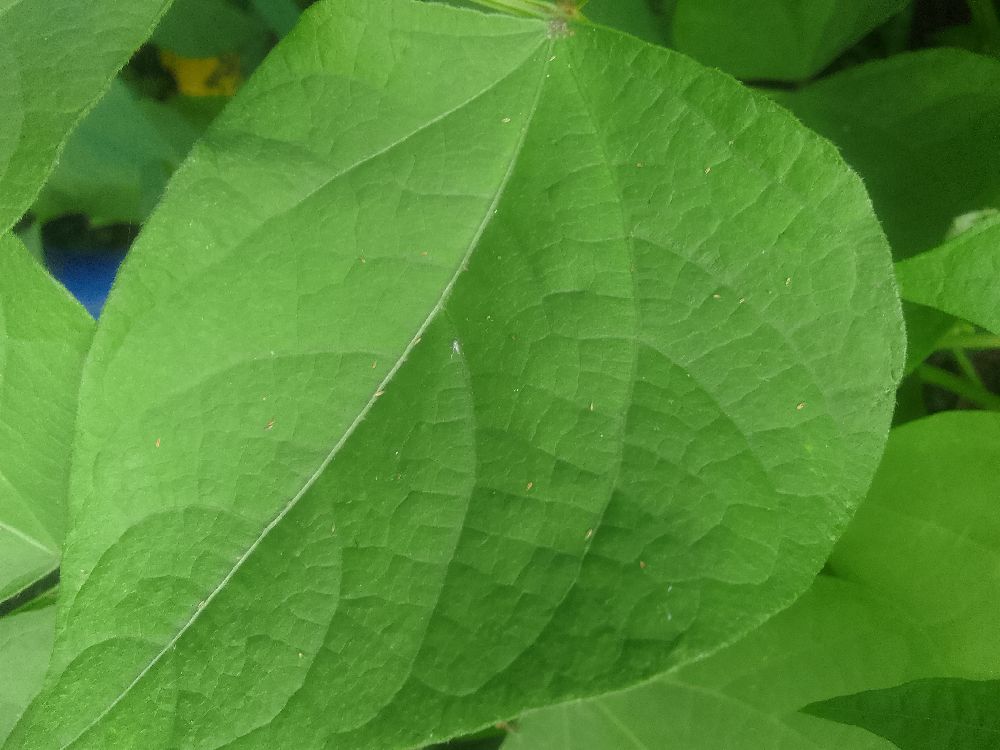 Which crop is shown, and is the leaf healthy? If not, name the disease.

common bean, healthy
